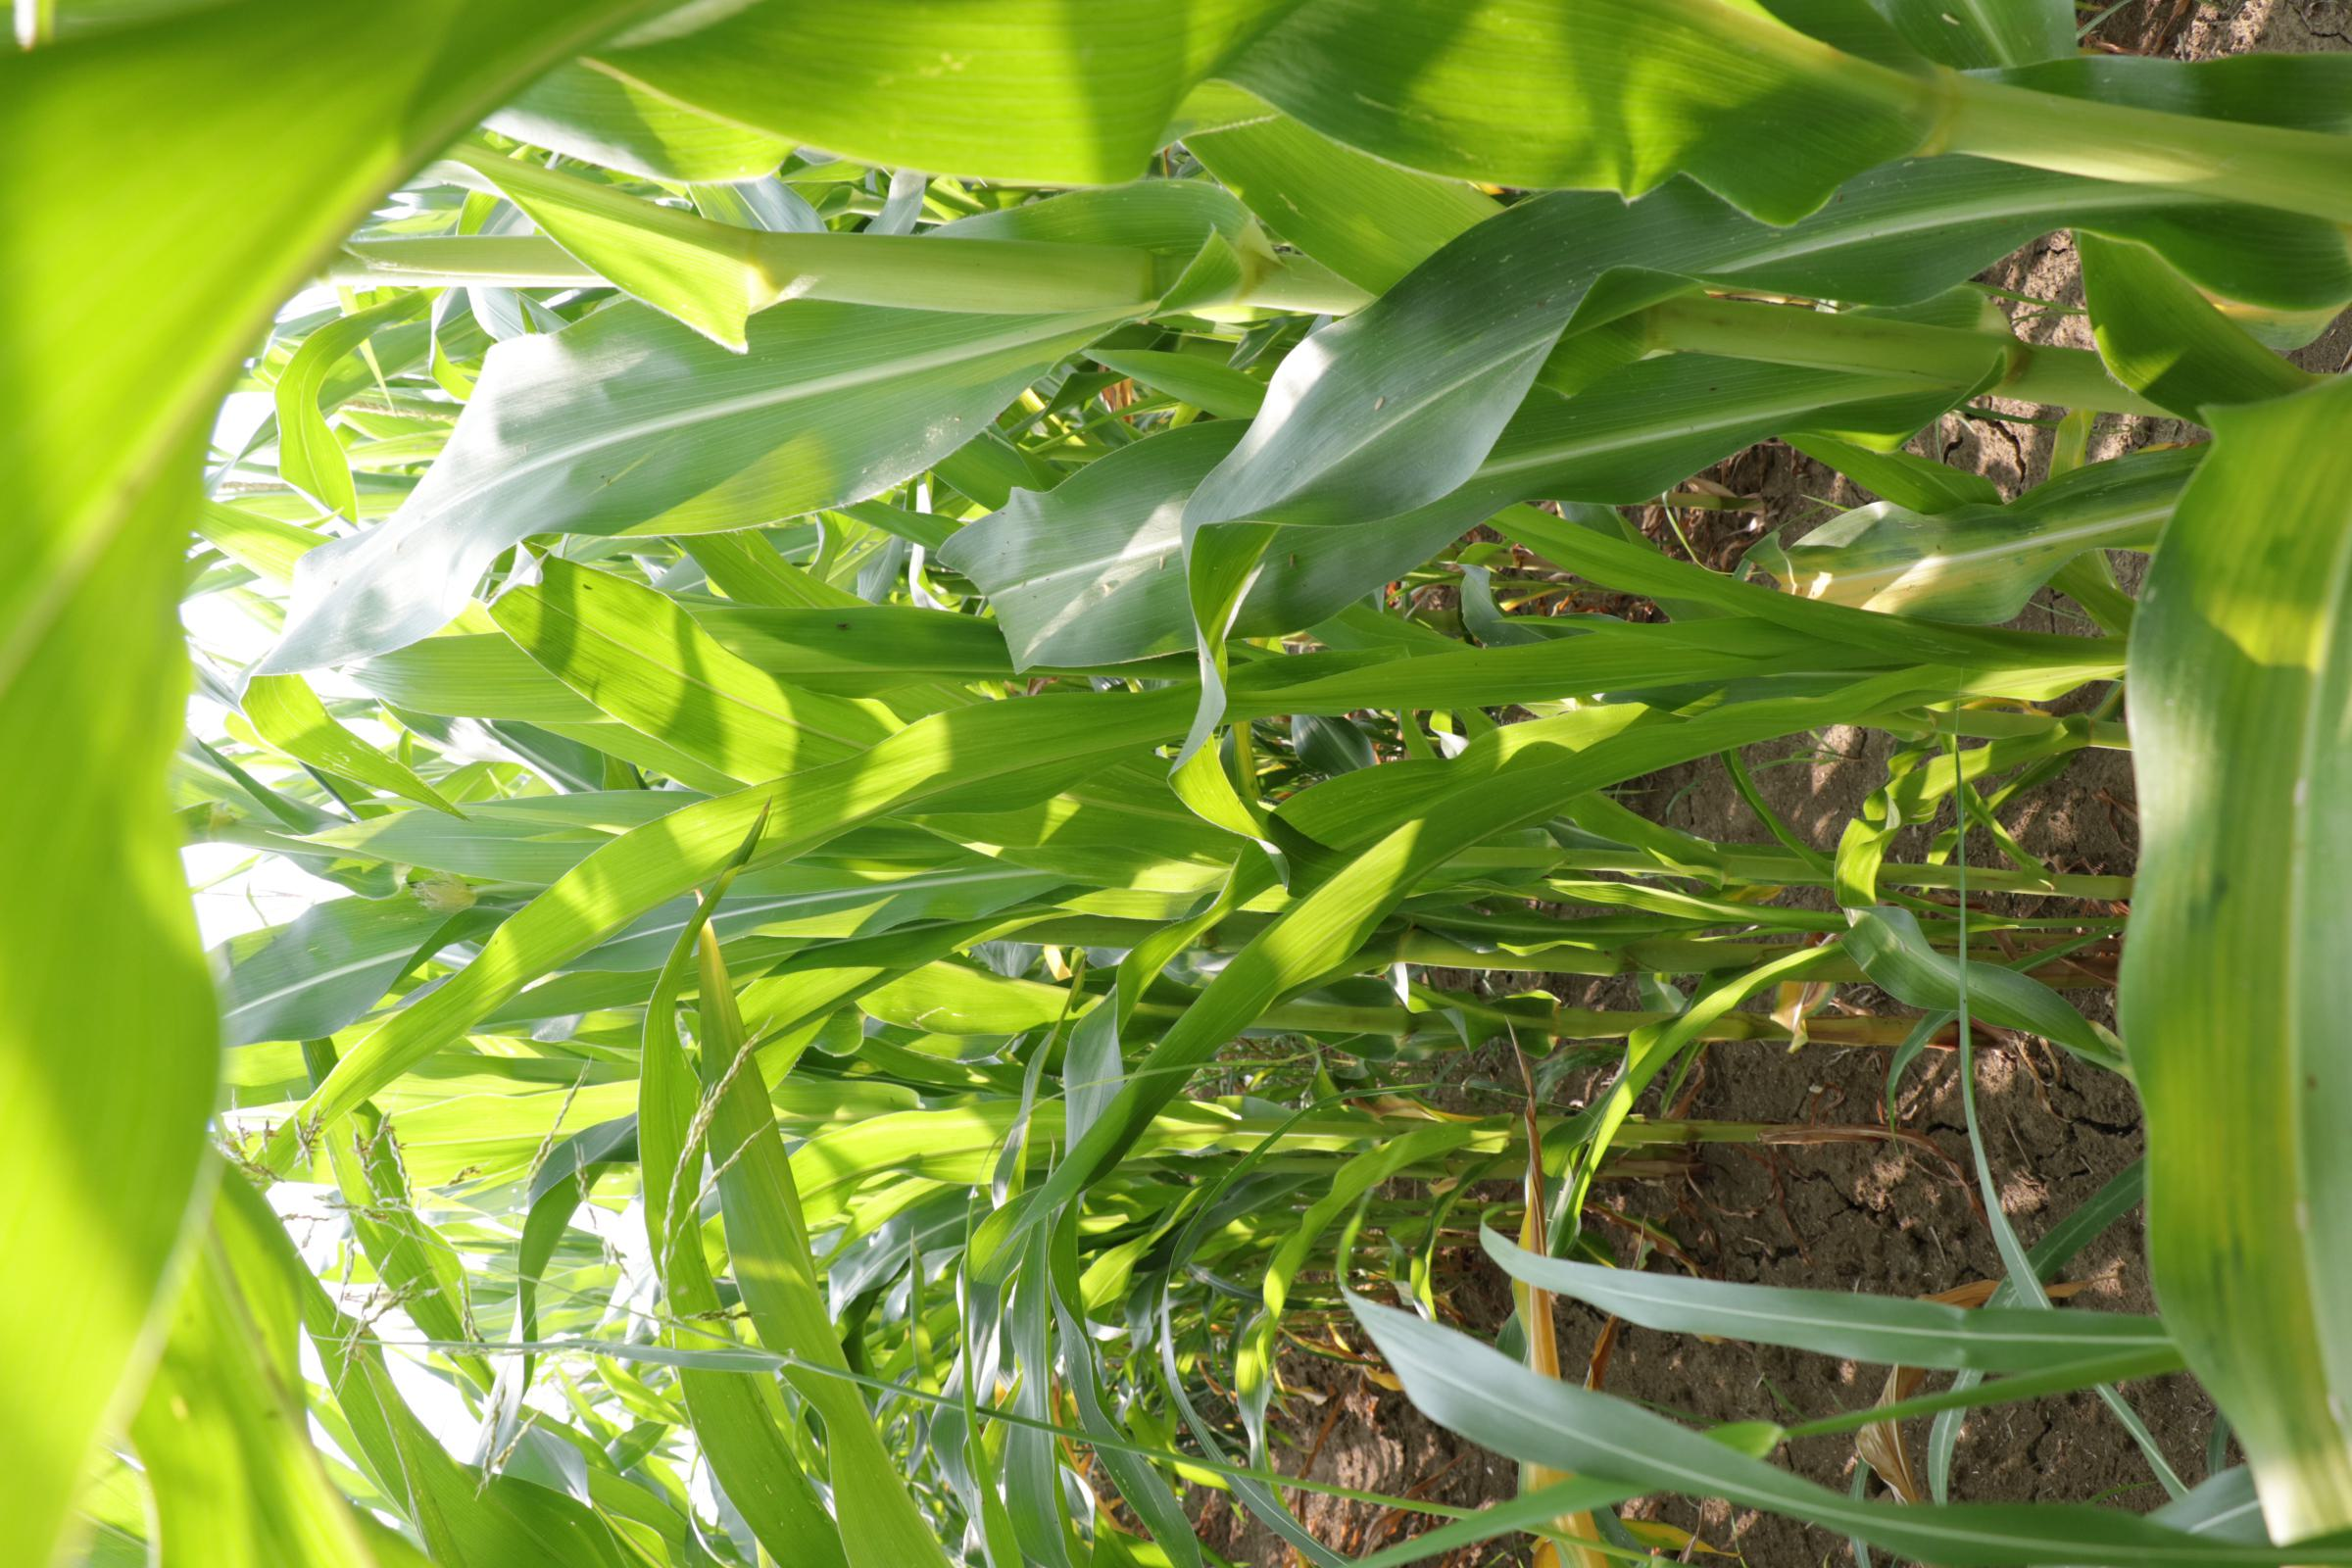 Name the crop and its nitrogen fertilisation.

maize, full nitrogen fertilisation
